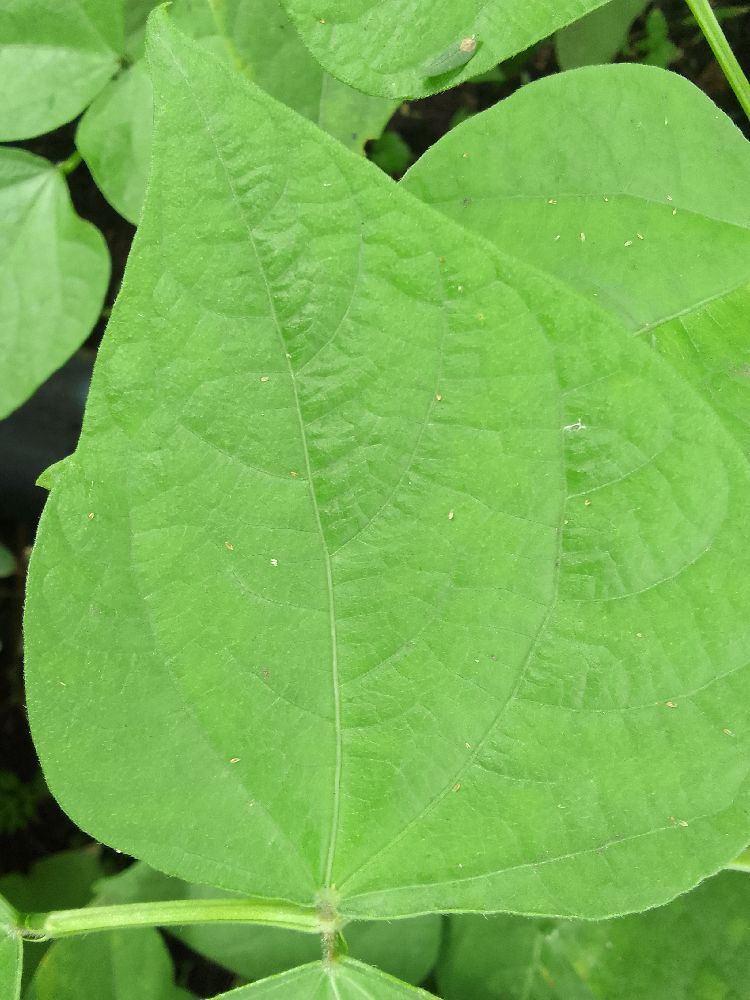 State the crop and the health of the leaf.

common bean, healthy
